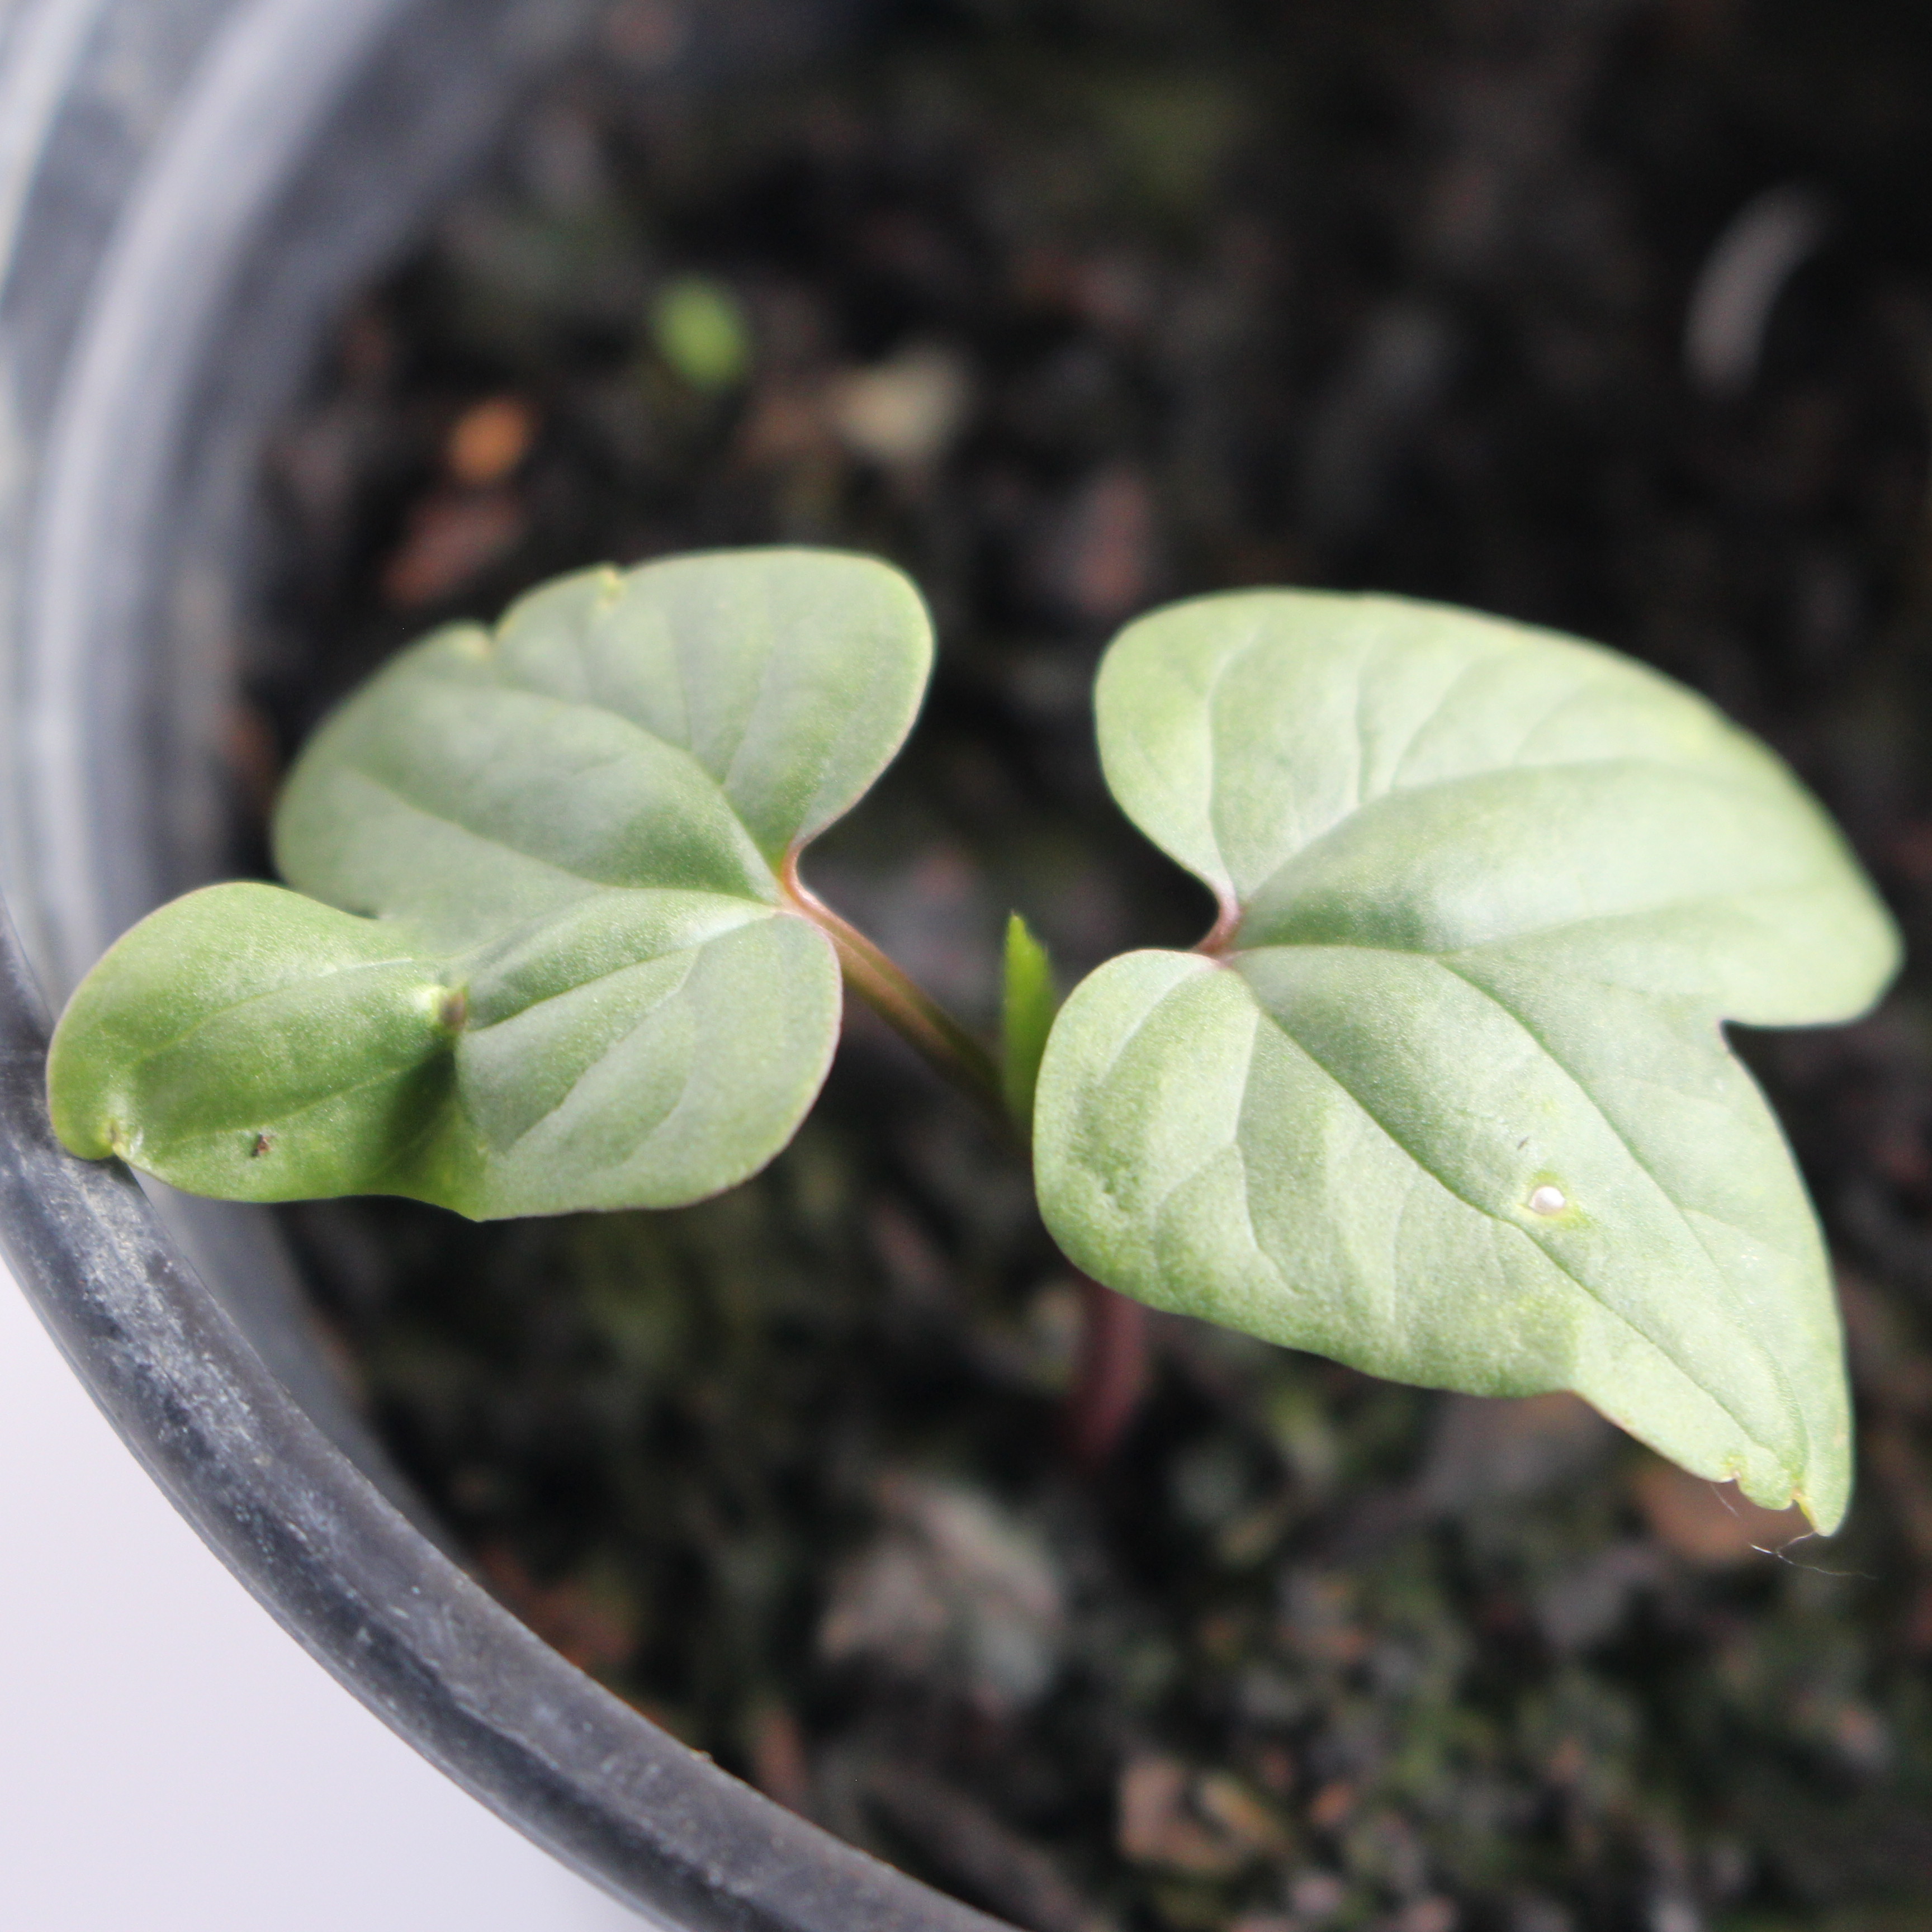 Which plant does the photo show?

Convolvulus arvensis
